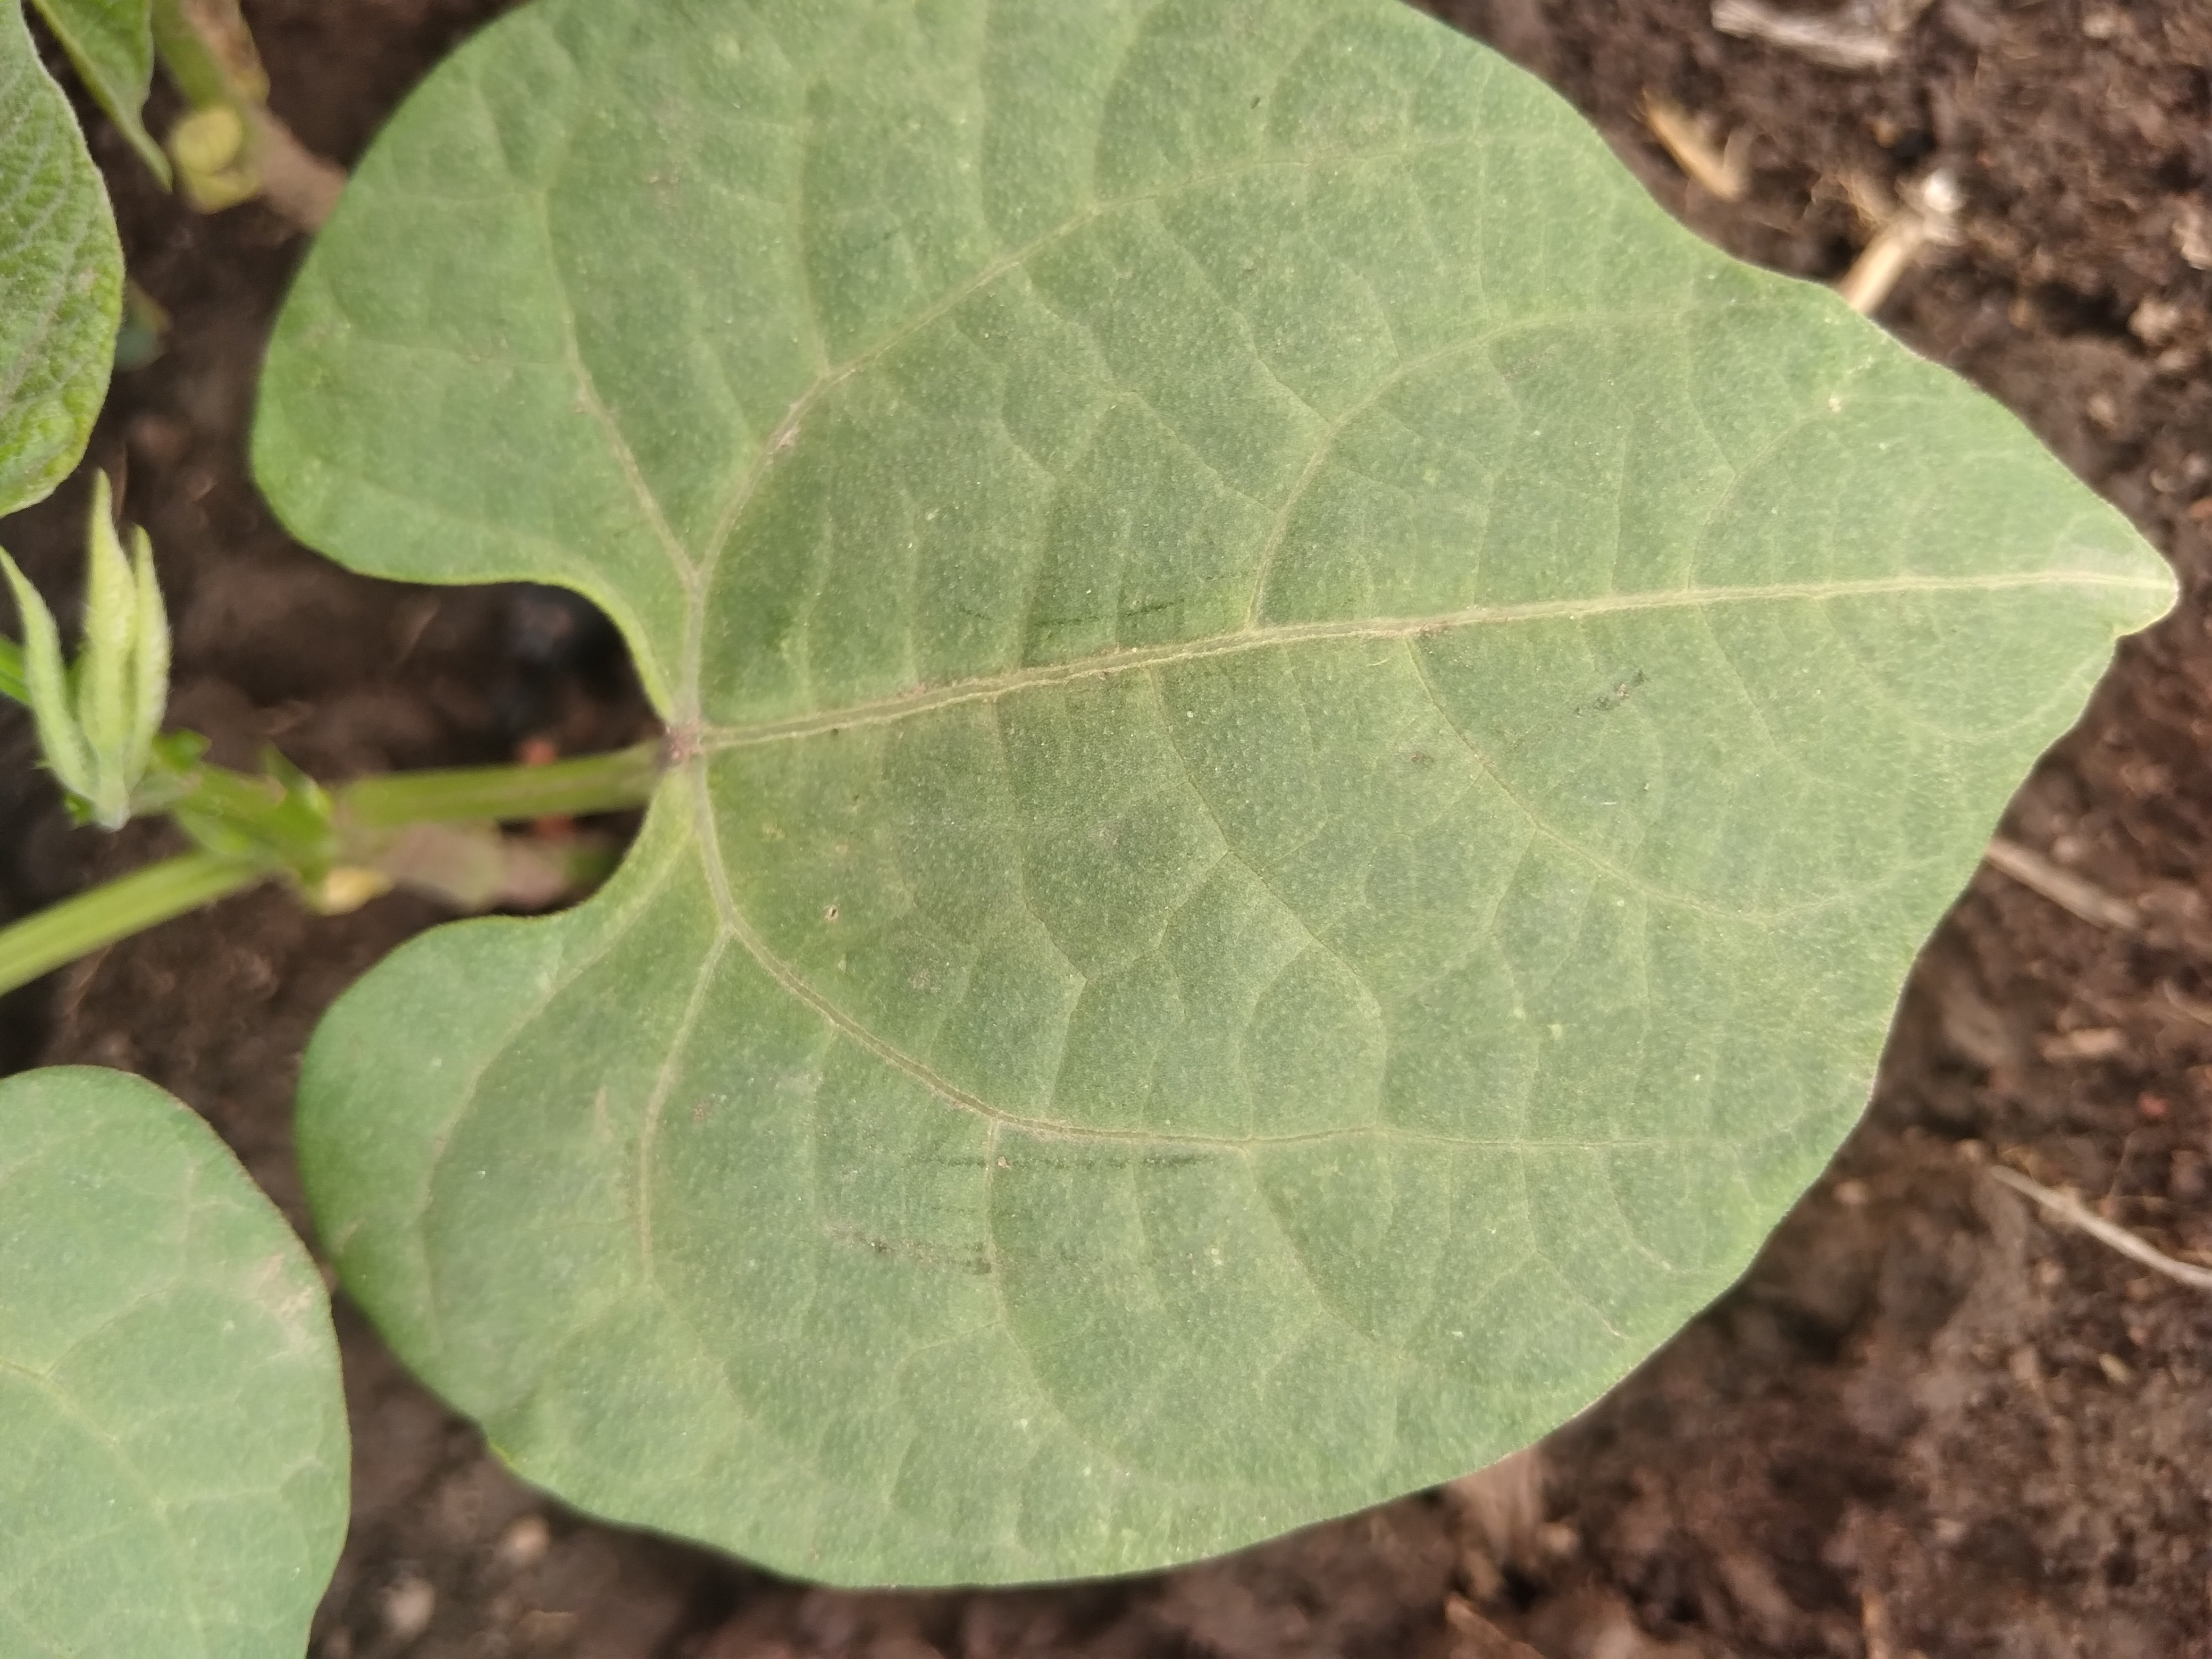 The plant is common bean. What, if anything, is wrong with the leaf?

healthy
